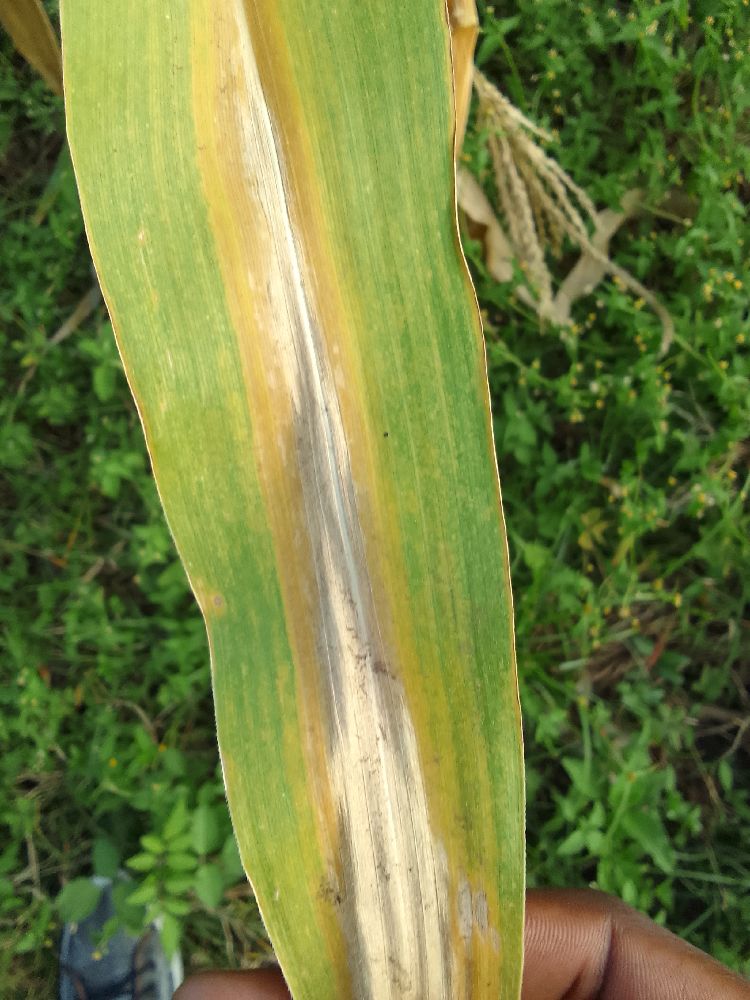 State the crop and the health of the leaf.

maize, maize lethal necrosis
